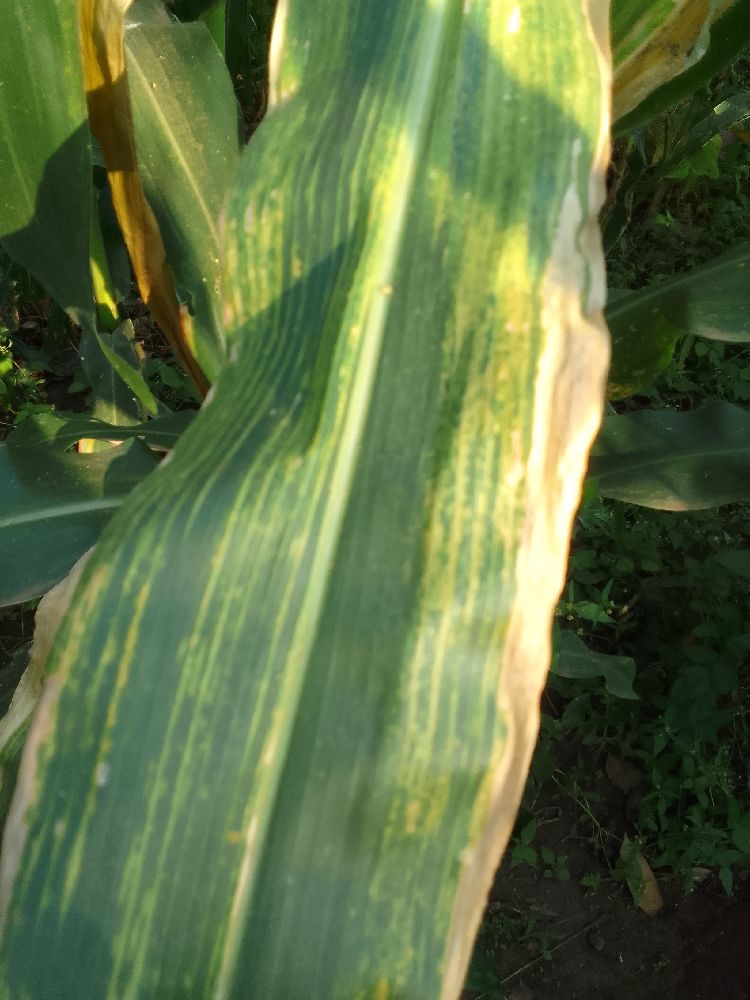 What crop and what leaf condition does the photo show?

maize, maize lethal necrosis
